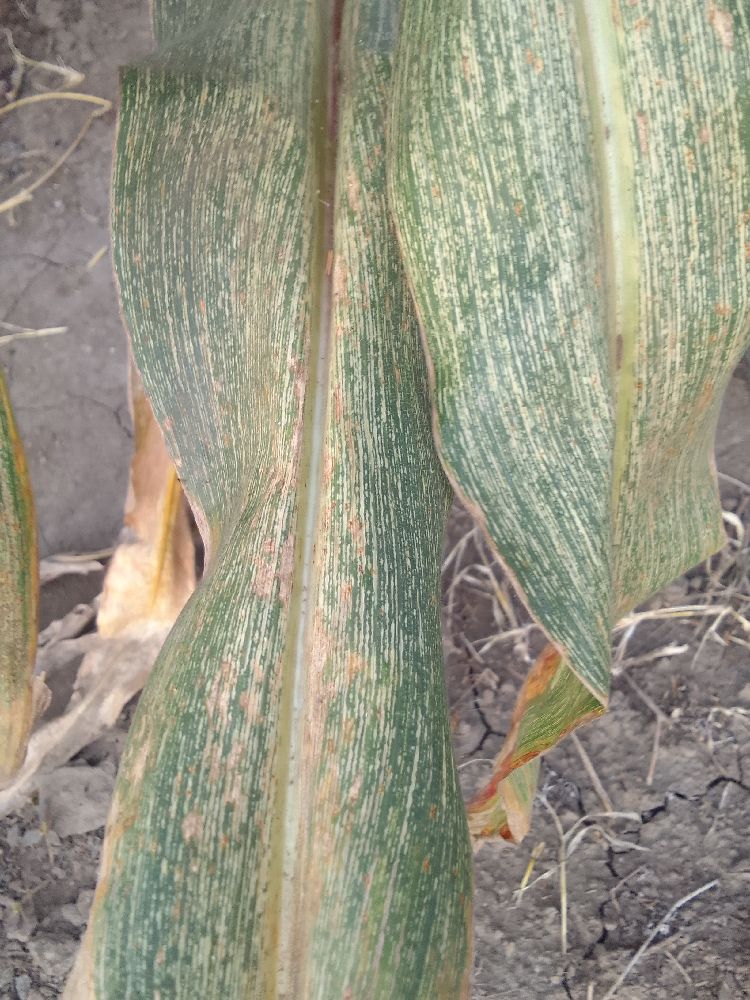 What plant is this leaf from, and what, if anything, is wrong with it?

maize, maize streak virus
